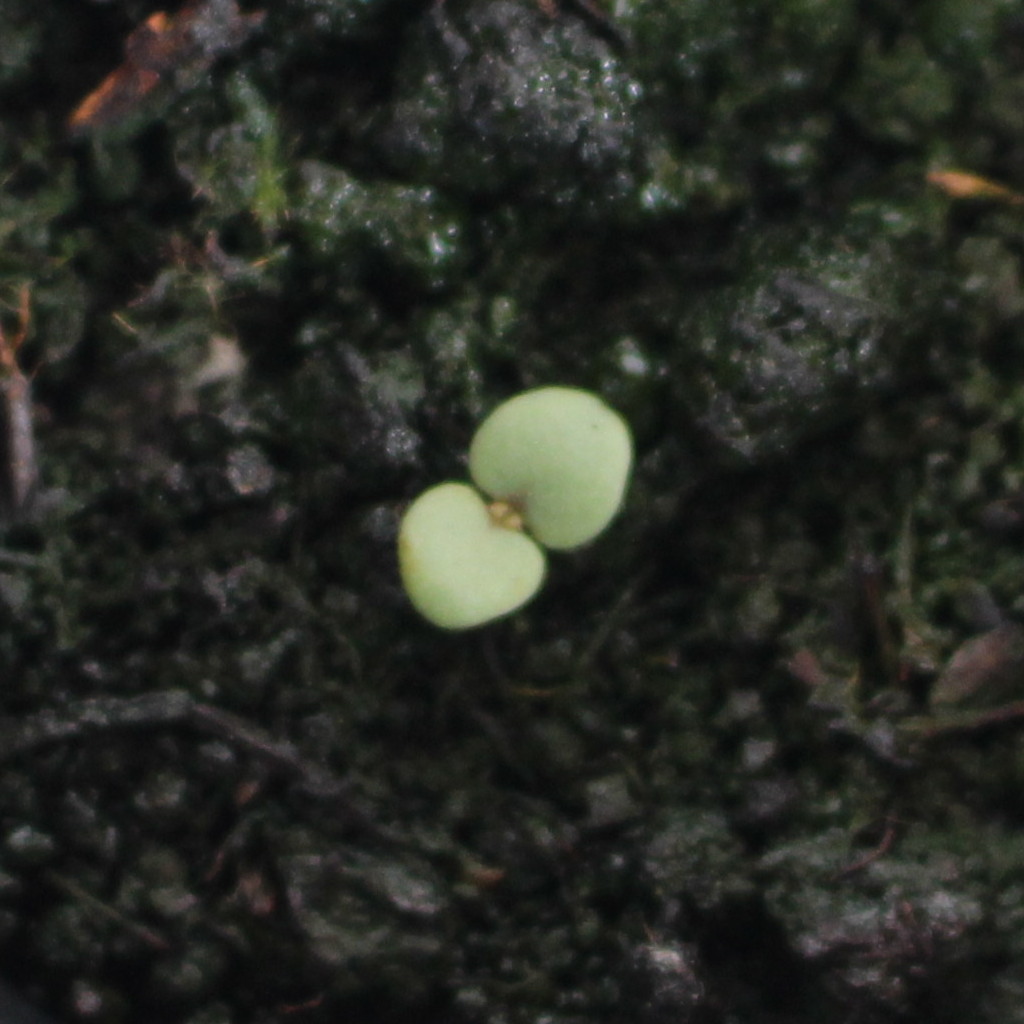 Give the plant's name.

Veronica persica
